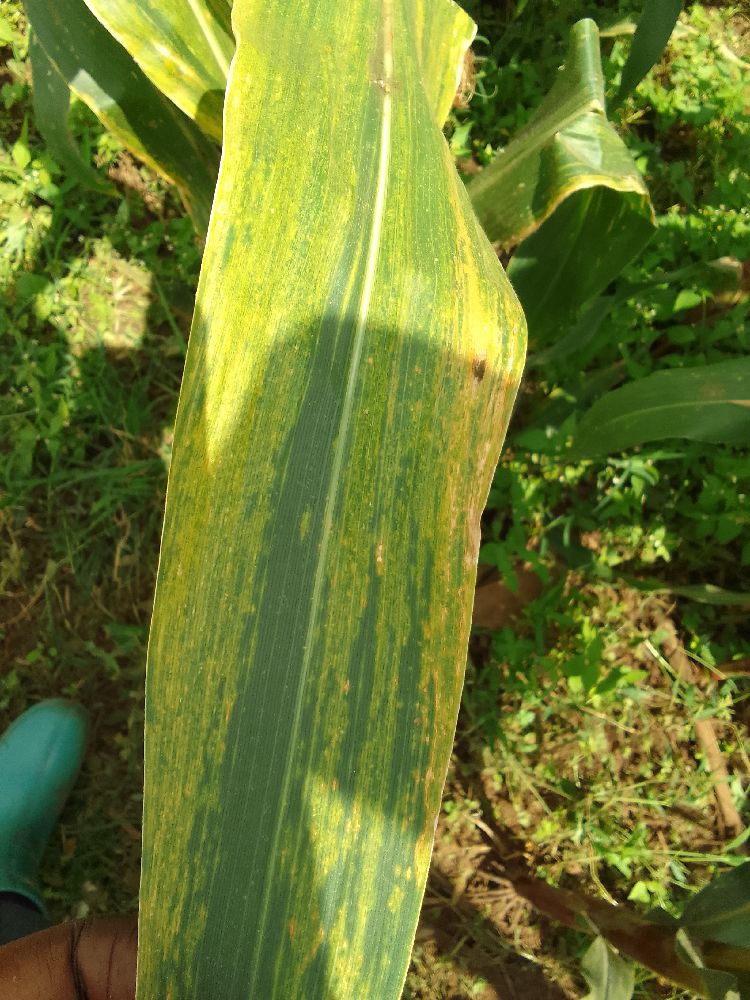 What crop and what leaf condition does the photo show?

maize, maize lethal necrosis
